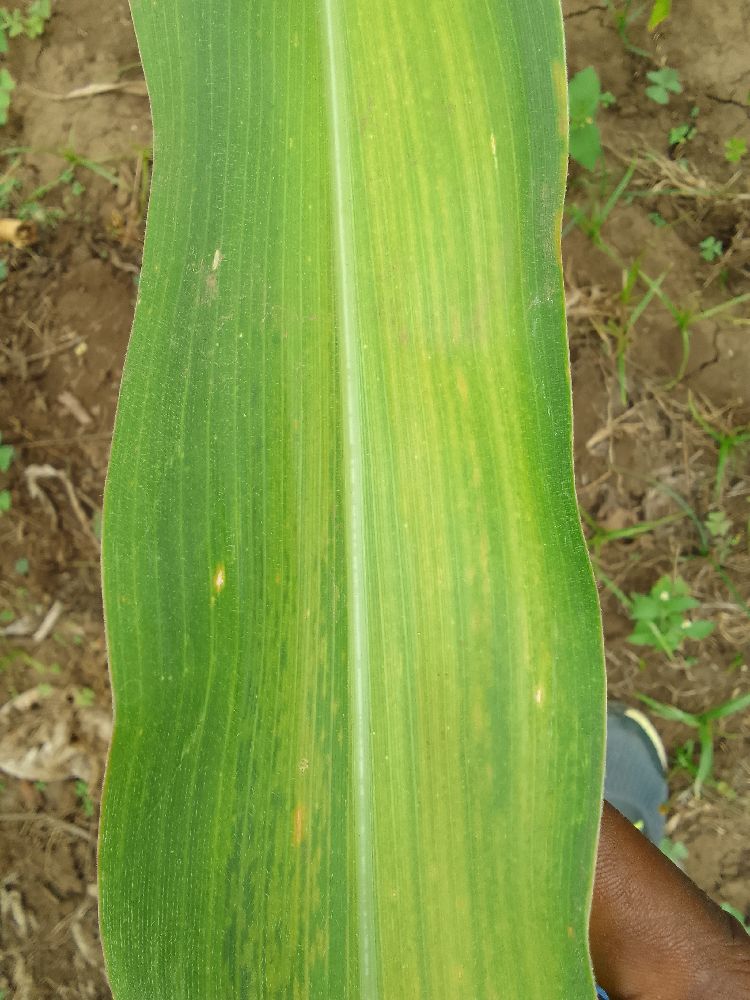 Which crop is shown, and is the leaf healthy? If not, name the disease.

maize, maize lethal necrosis
